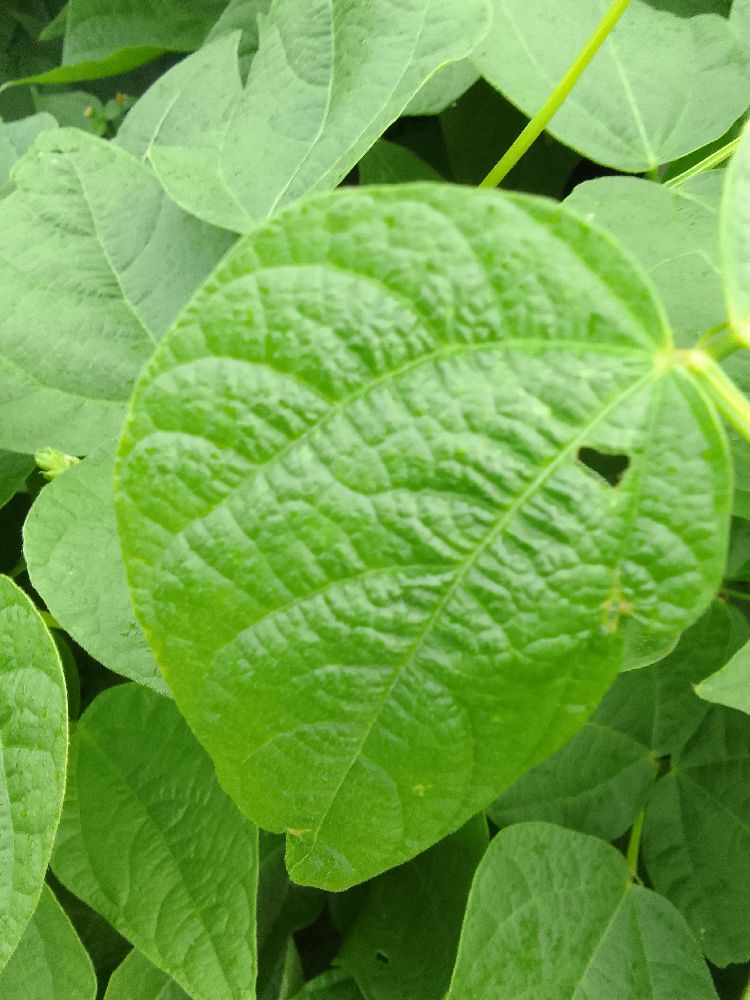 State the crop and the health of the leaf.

common bean, healthy
